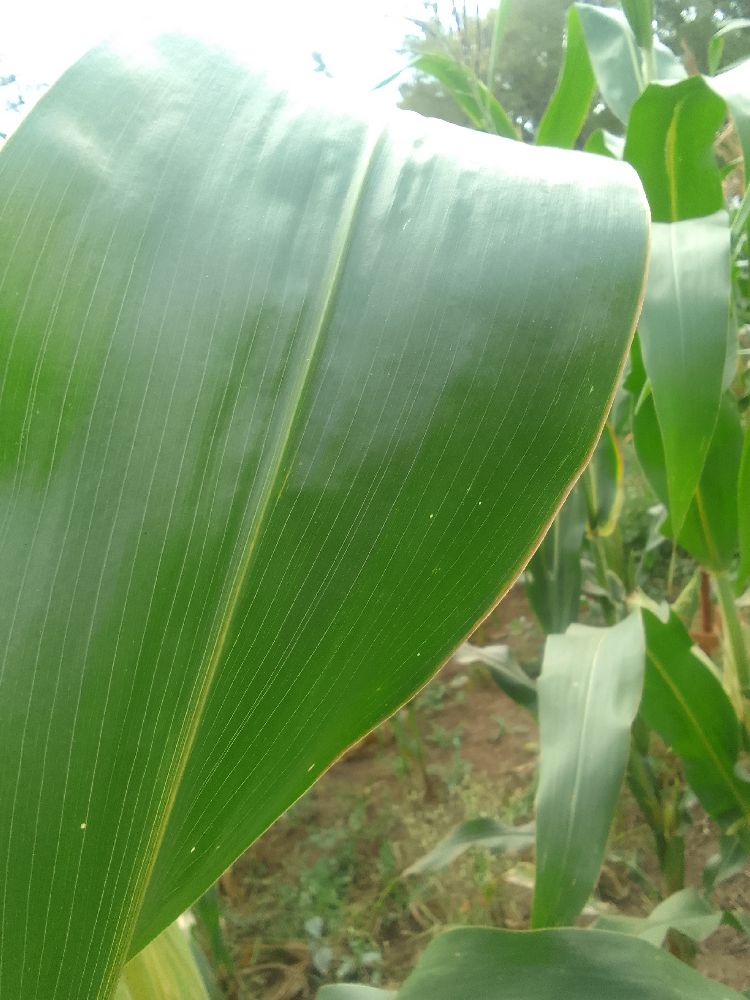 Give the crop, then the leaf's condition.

maize, healthy
